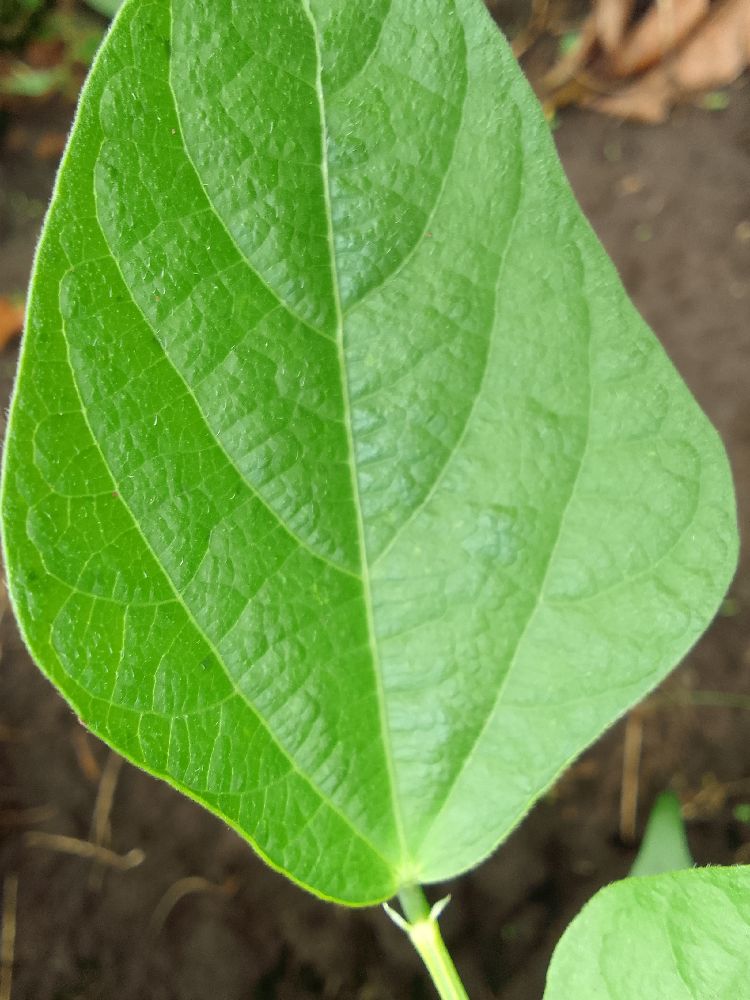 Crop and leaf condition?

common bean, healthy
